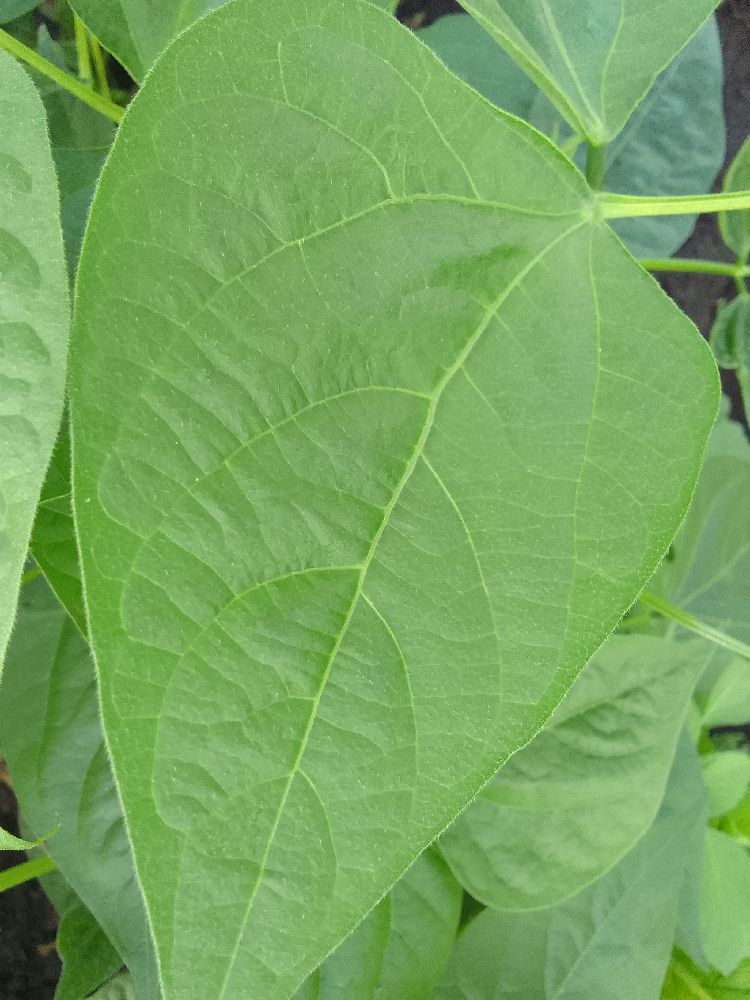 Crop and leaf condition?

common bean, healthy
